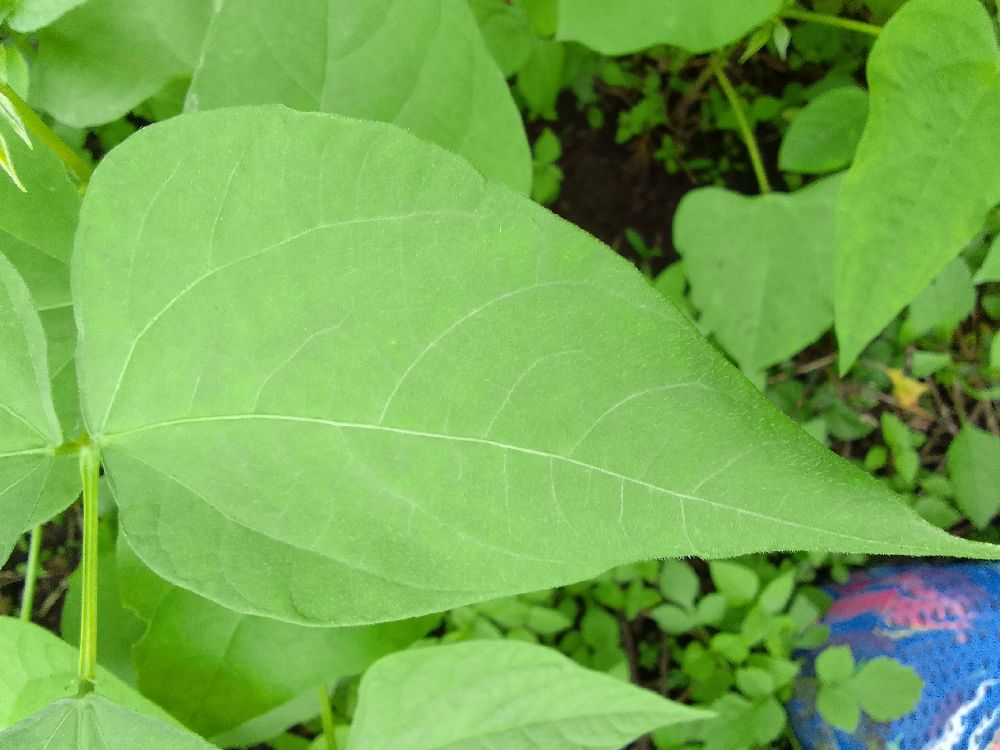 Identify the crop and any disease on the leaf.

common bean, healthy
